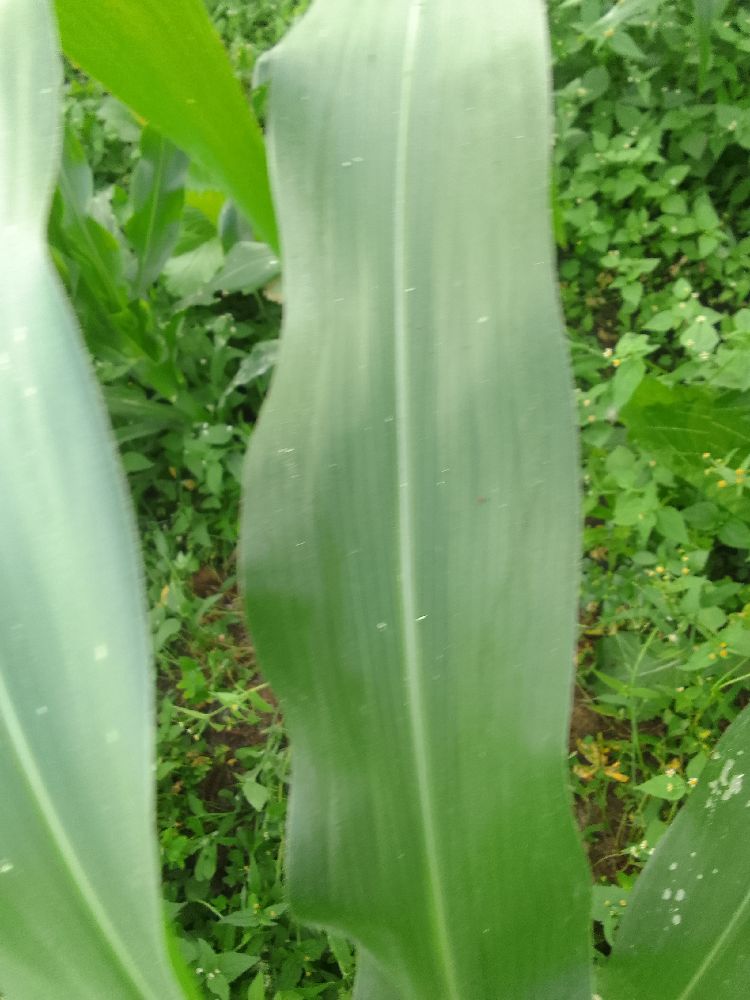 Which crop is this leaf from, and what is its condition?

maize, healthy
